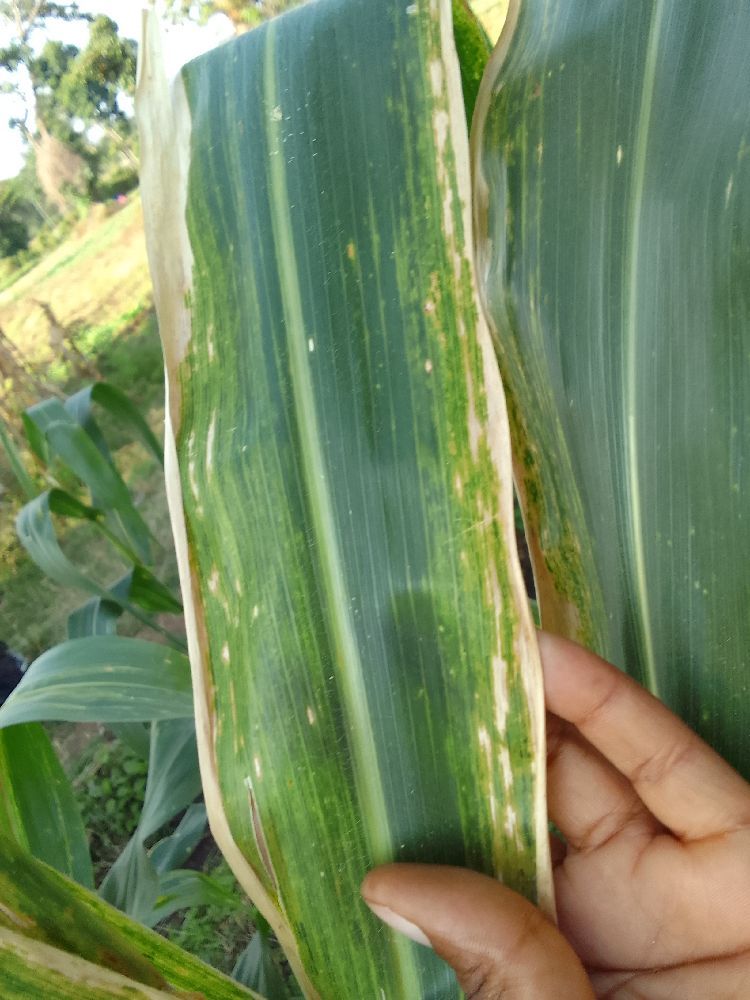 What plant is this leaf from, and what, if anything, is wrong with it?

maize, maize lethal necrosis
